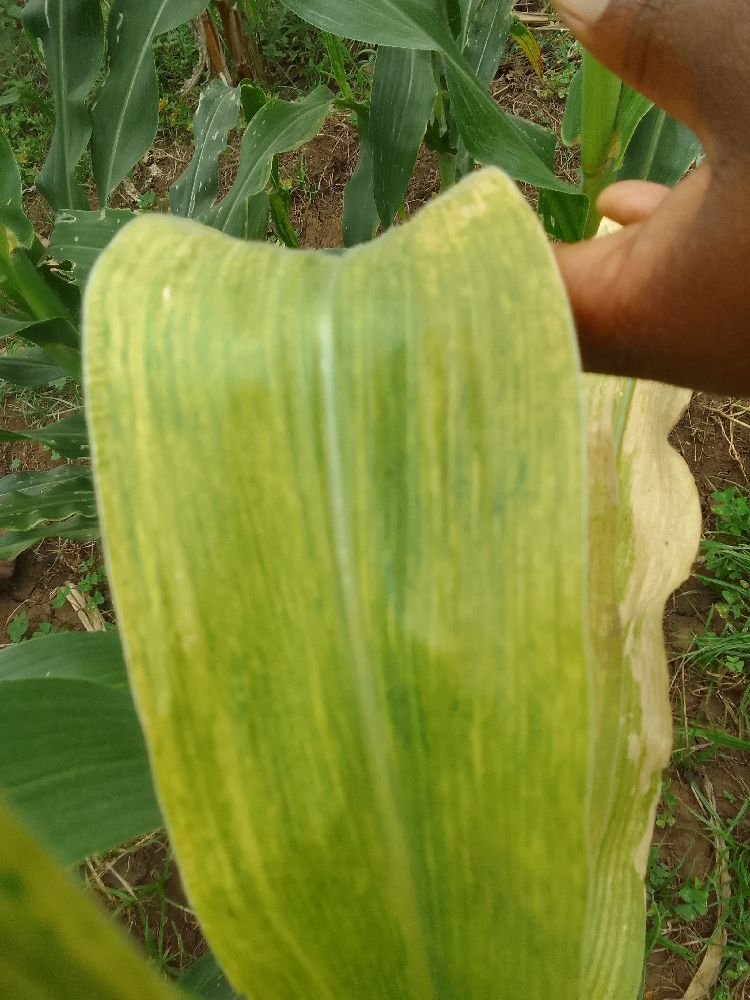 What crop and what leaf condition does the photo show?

maize, maize lethal necrosis
